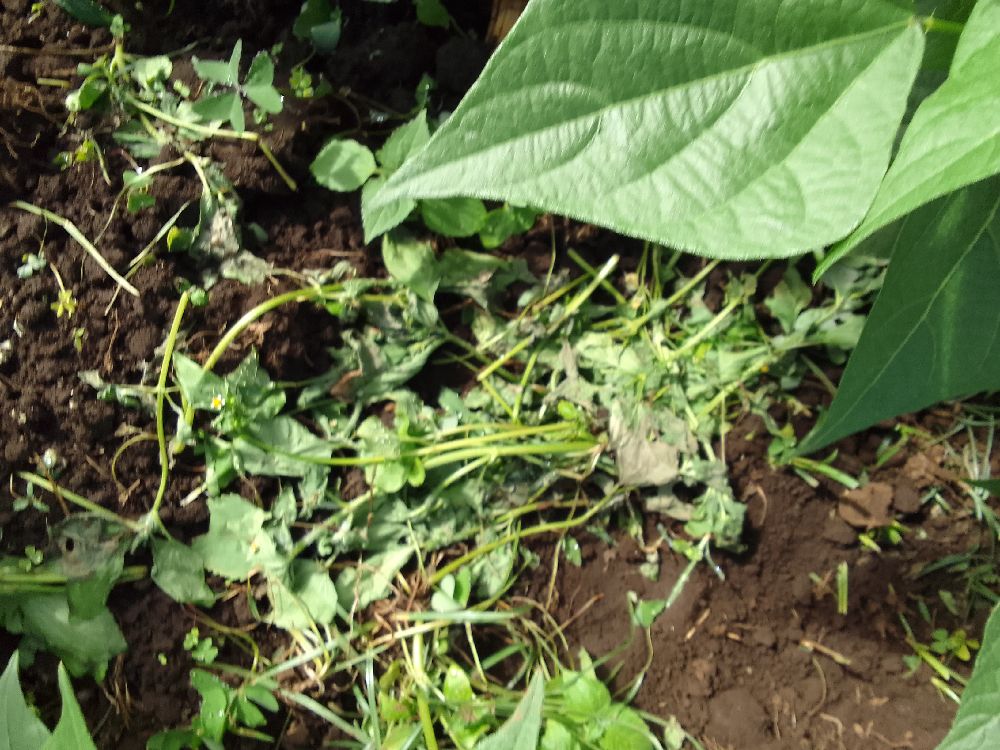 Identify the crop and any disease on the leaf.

common bean, healthy
